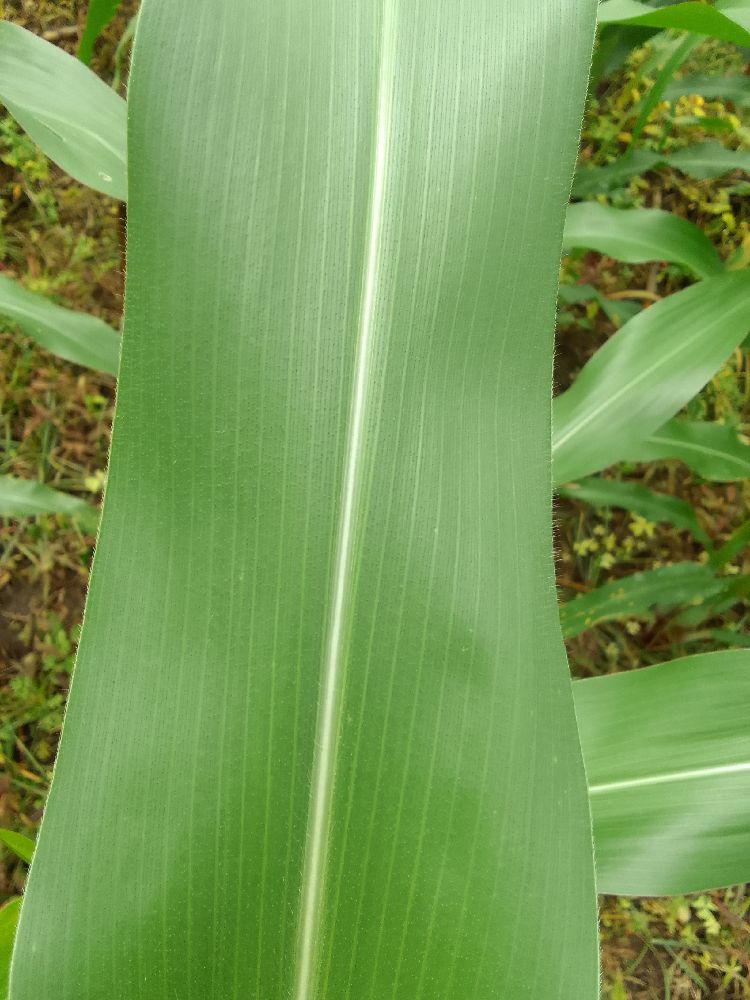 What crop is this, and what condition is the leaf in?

maize, healthy
